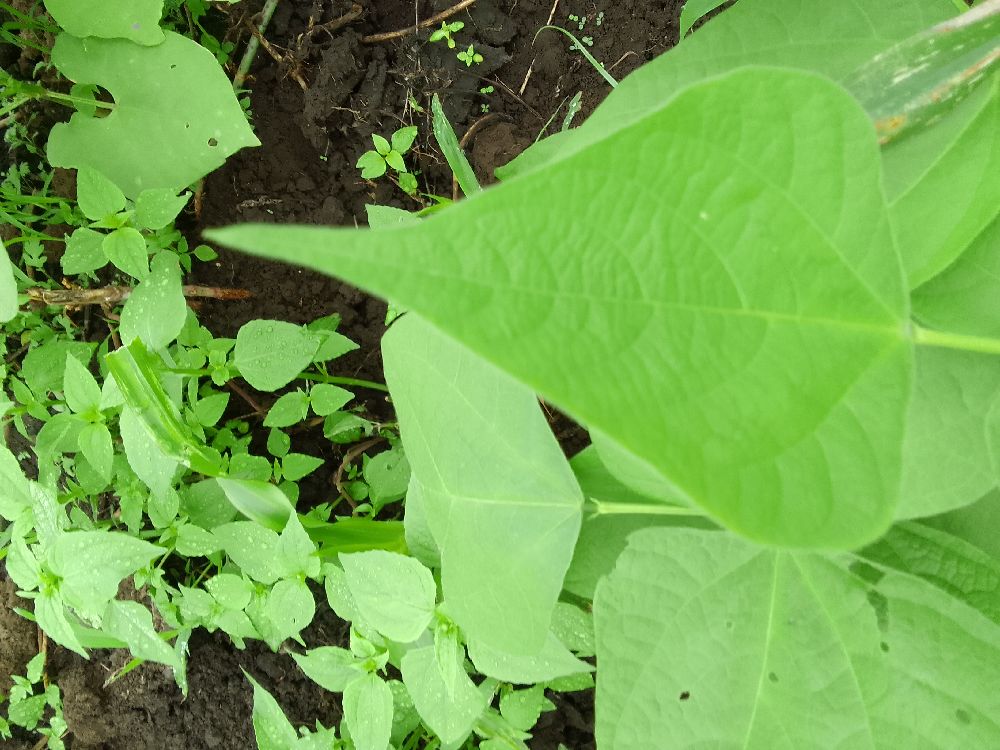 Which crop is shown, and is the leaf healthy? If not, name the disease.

common bean, healthy
